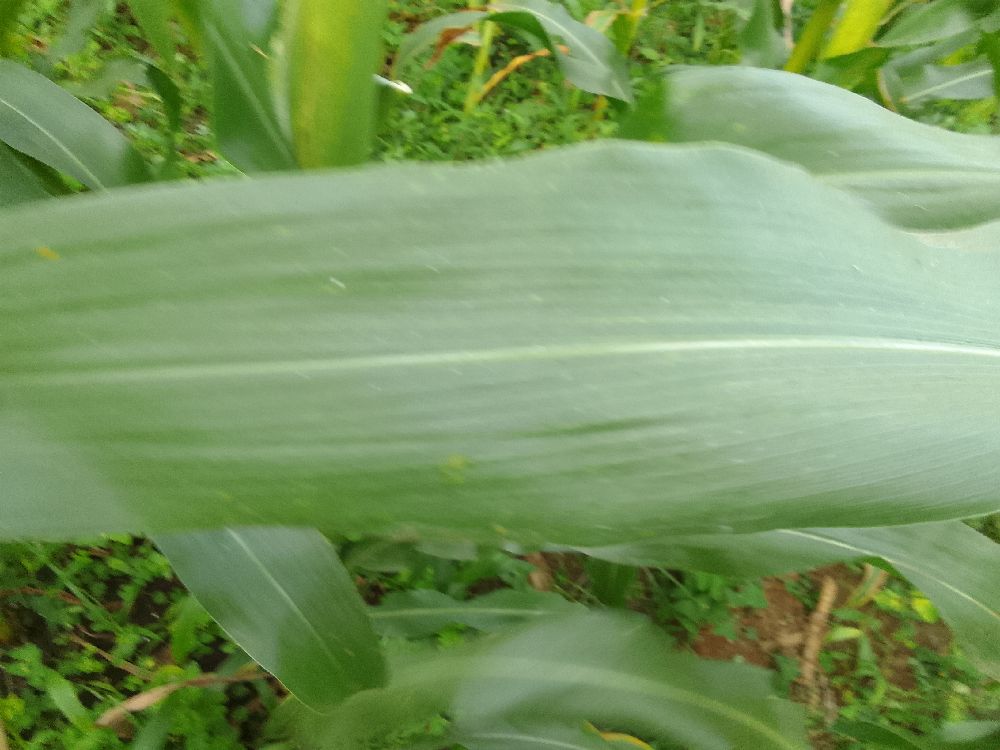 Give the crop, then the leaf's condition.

maize, healthy
